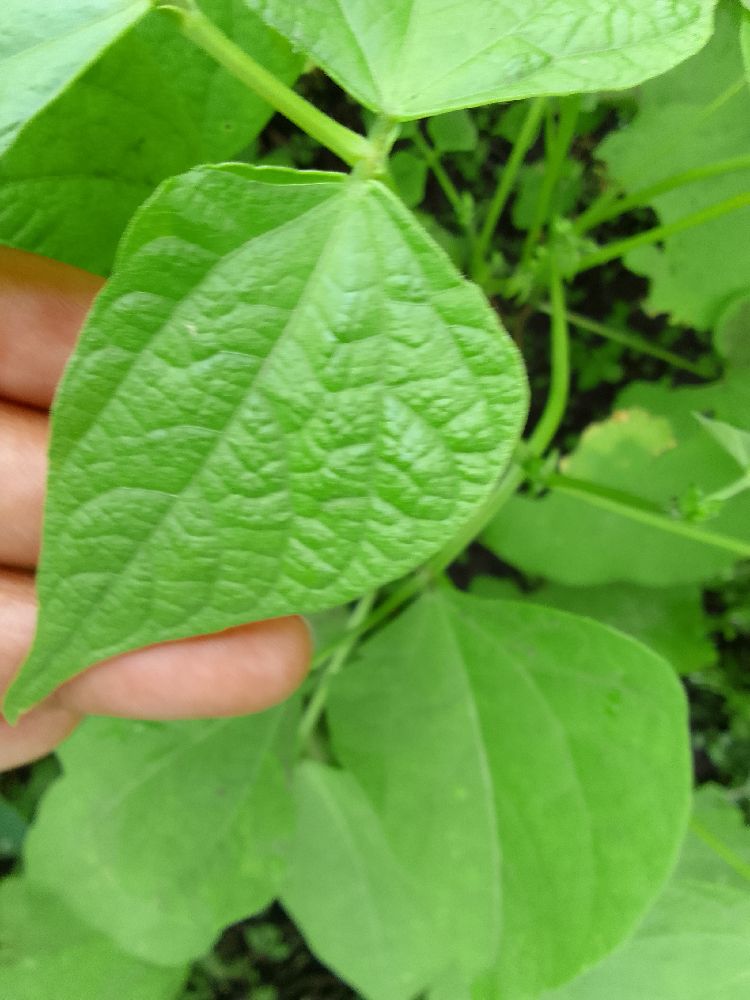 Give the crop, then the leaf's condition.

common bean, healthy
